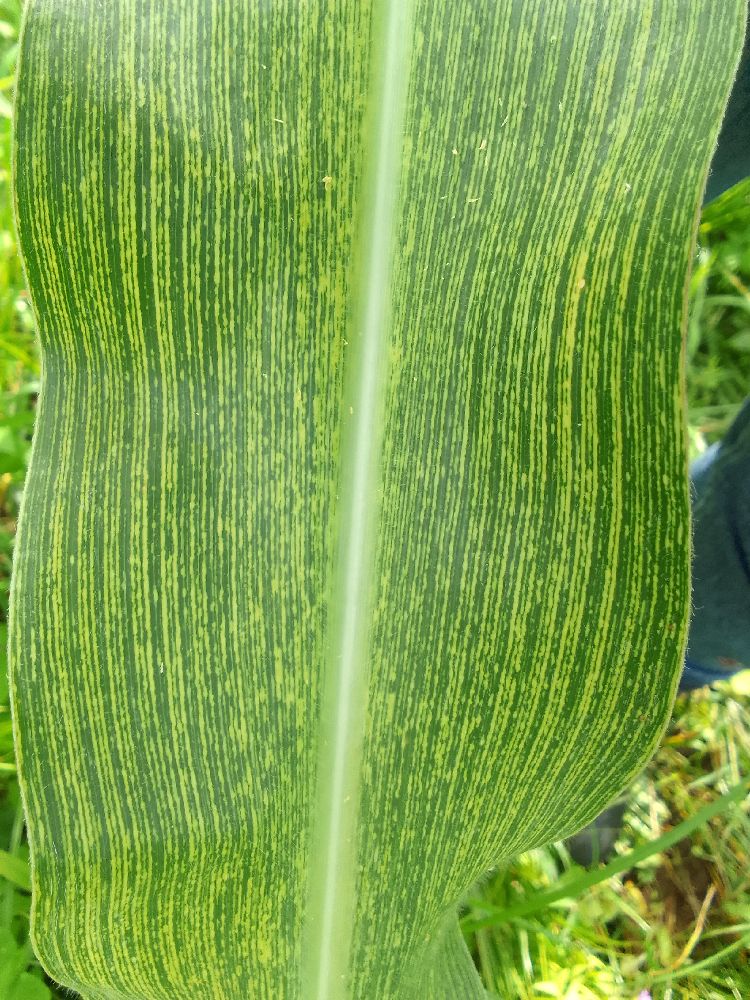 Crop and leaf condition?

maize, maize streak virus
